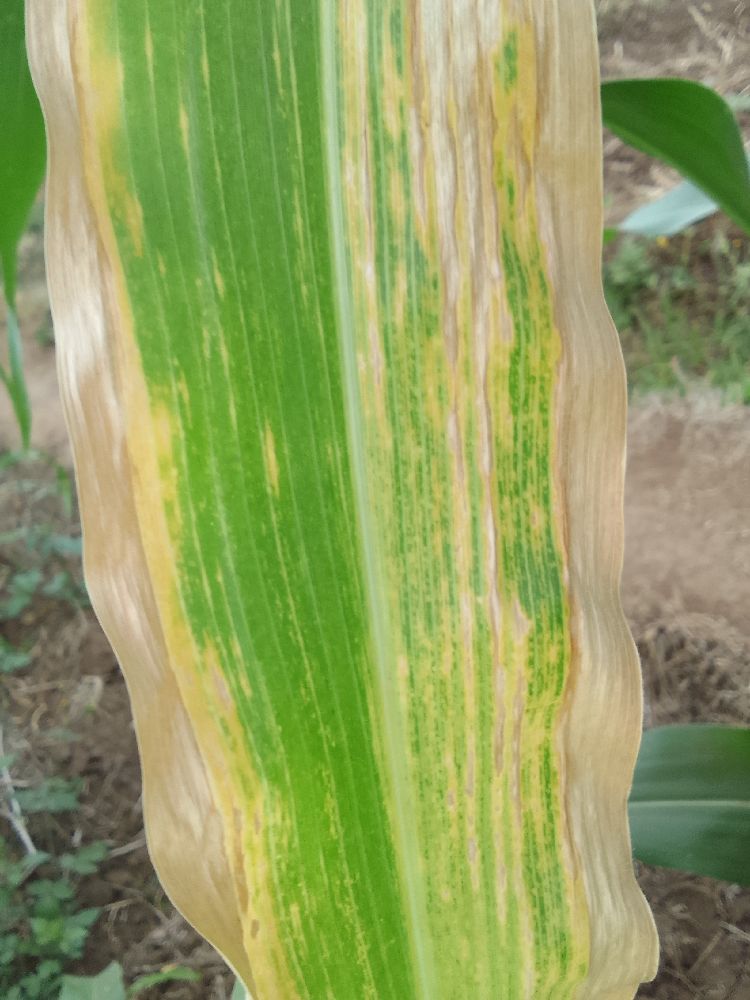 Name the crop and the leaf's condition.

maize, maize lethal necrosis
